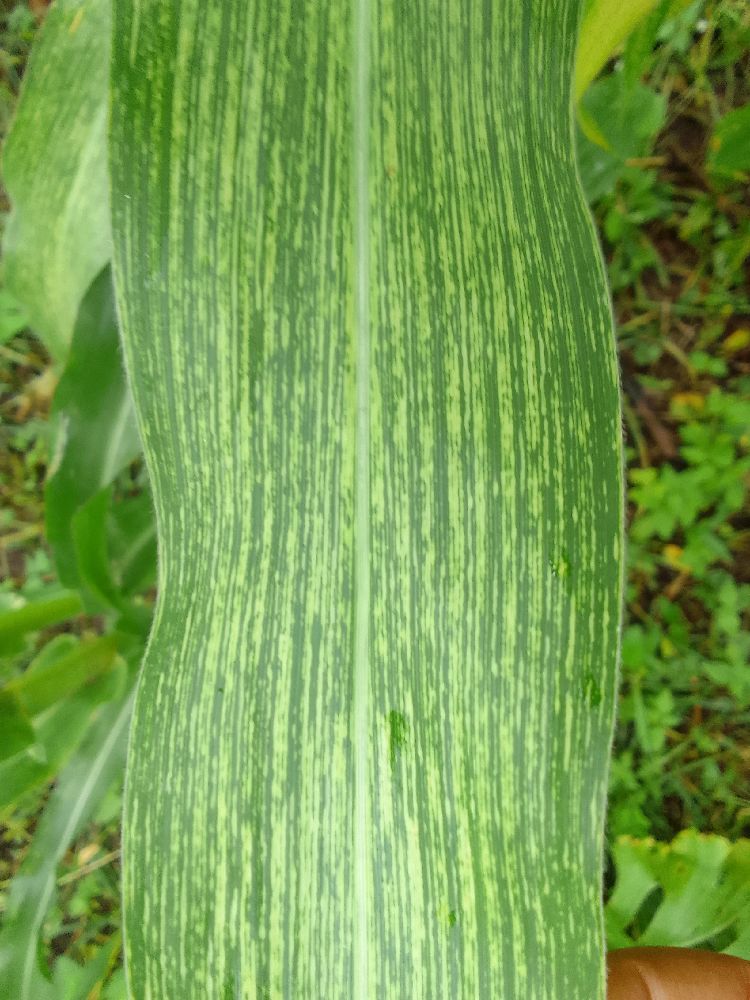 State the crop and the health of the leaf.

maize, maize streak virus
